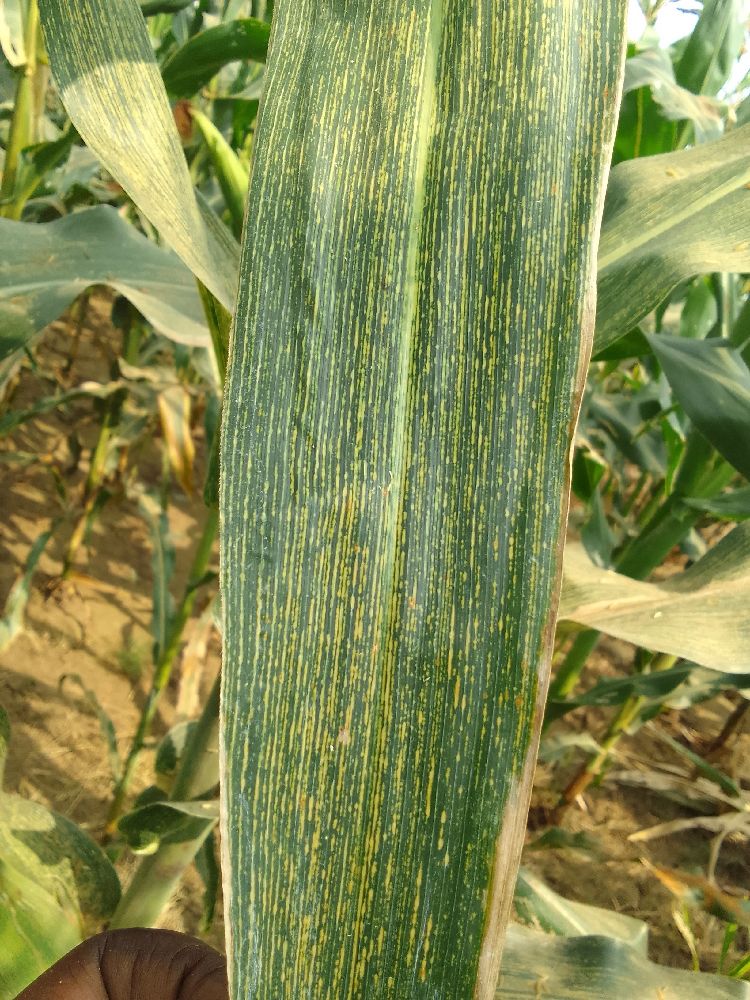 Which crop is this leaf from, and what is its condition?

maize, maize streak virus
